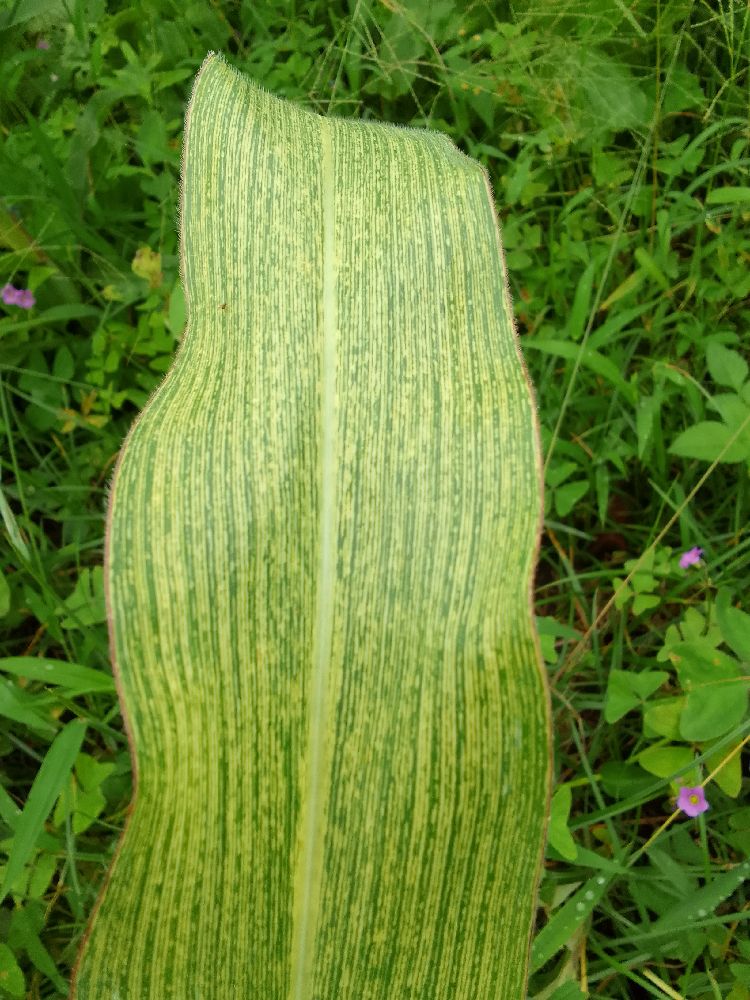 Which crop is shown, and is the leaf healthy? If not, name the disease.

maize, maize streak virus
